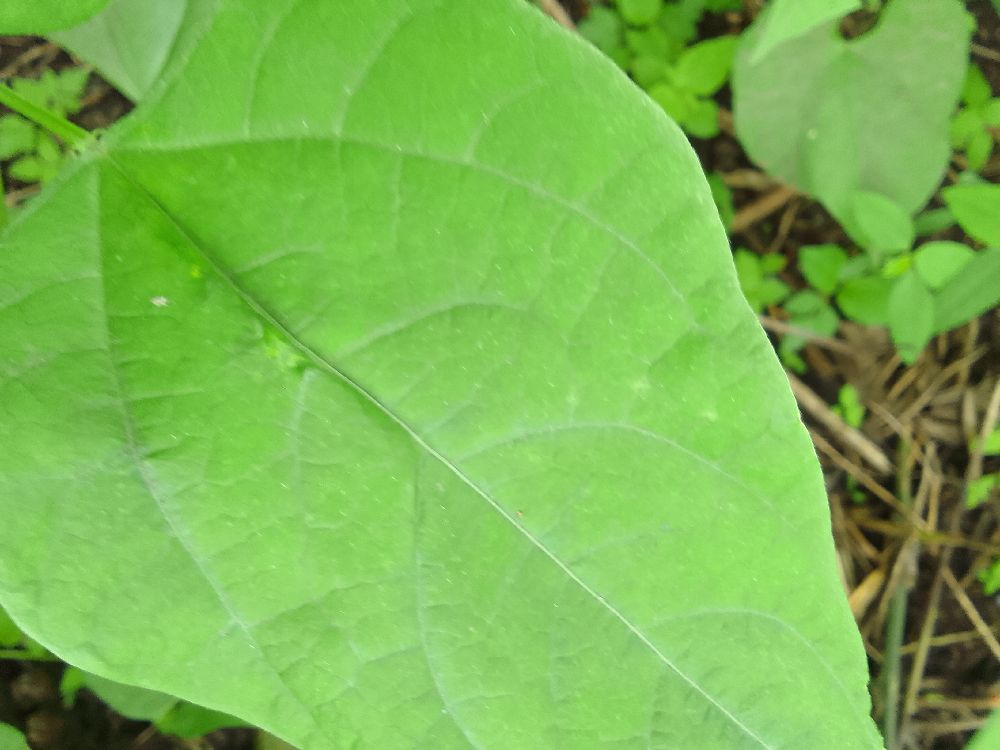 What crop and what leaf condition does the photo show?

common bean, healthy
